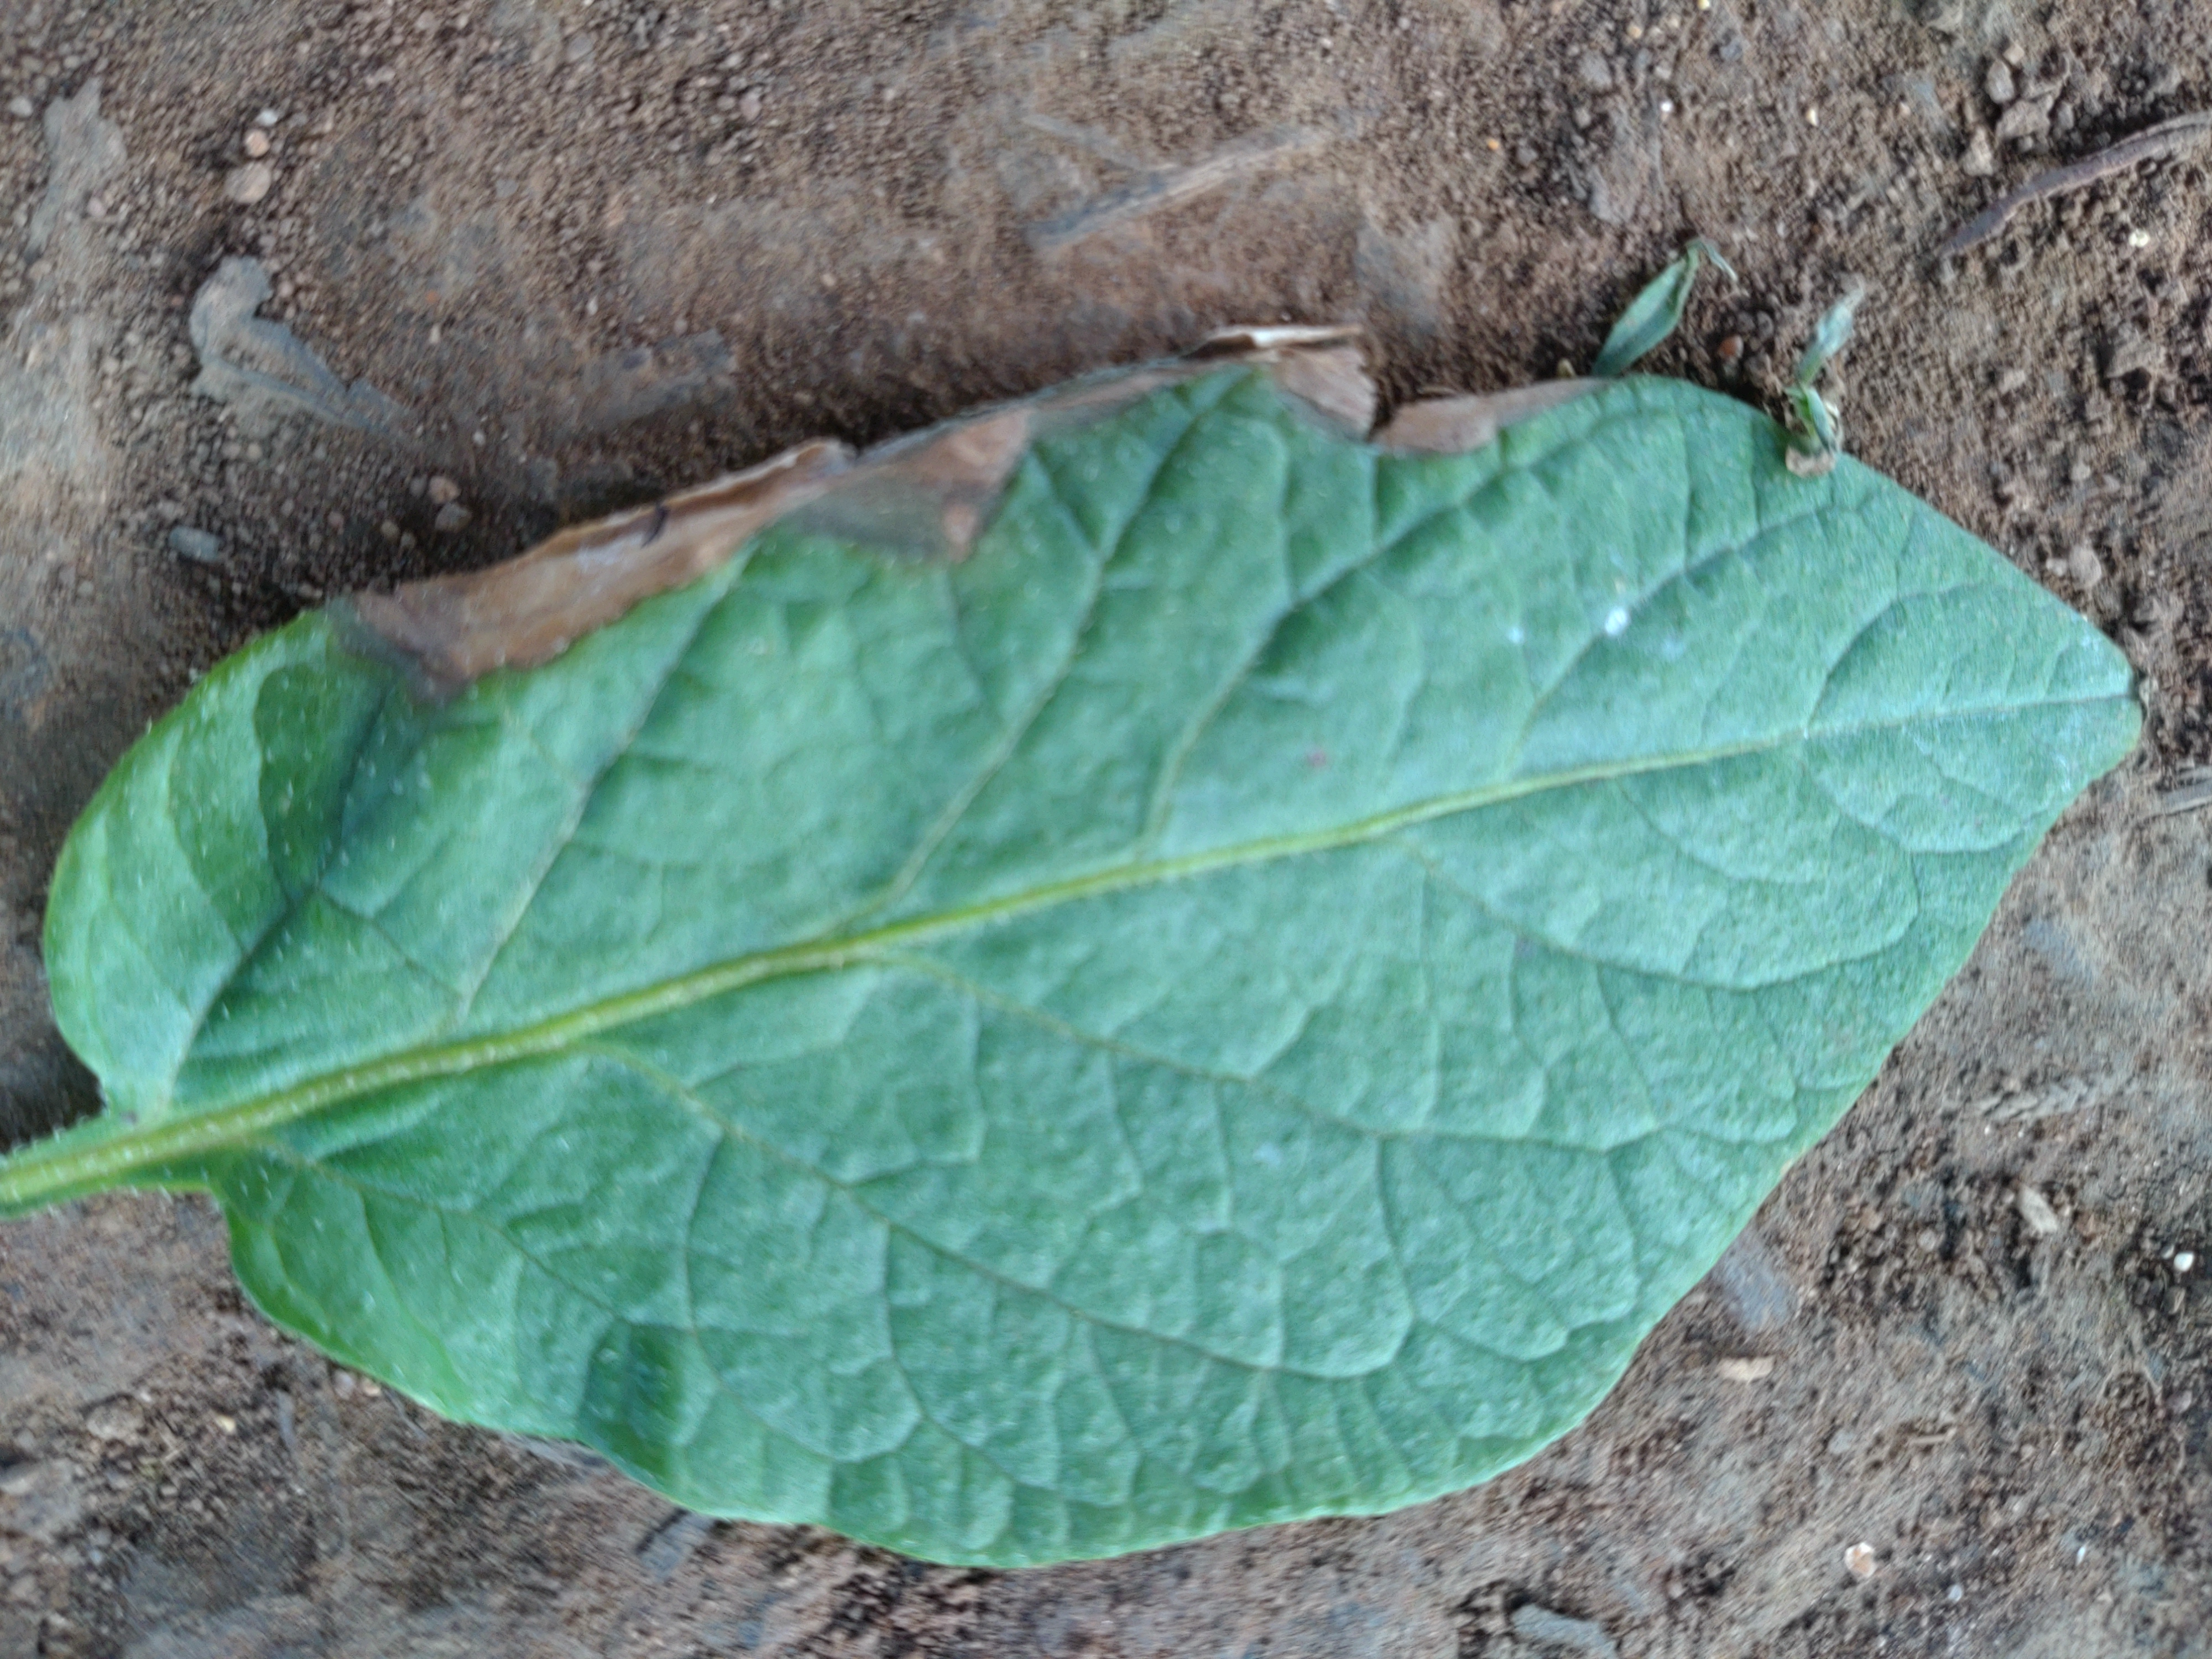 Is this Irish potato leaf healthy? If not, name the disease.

early blight
